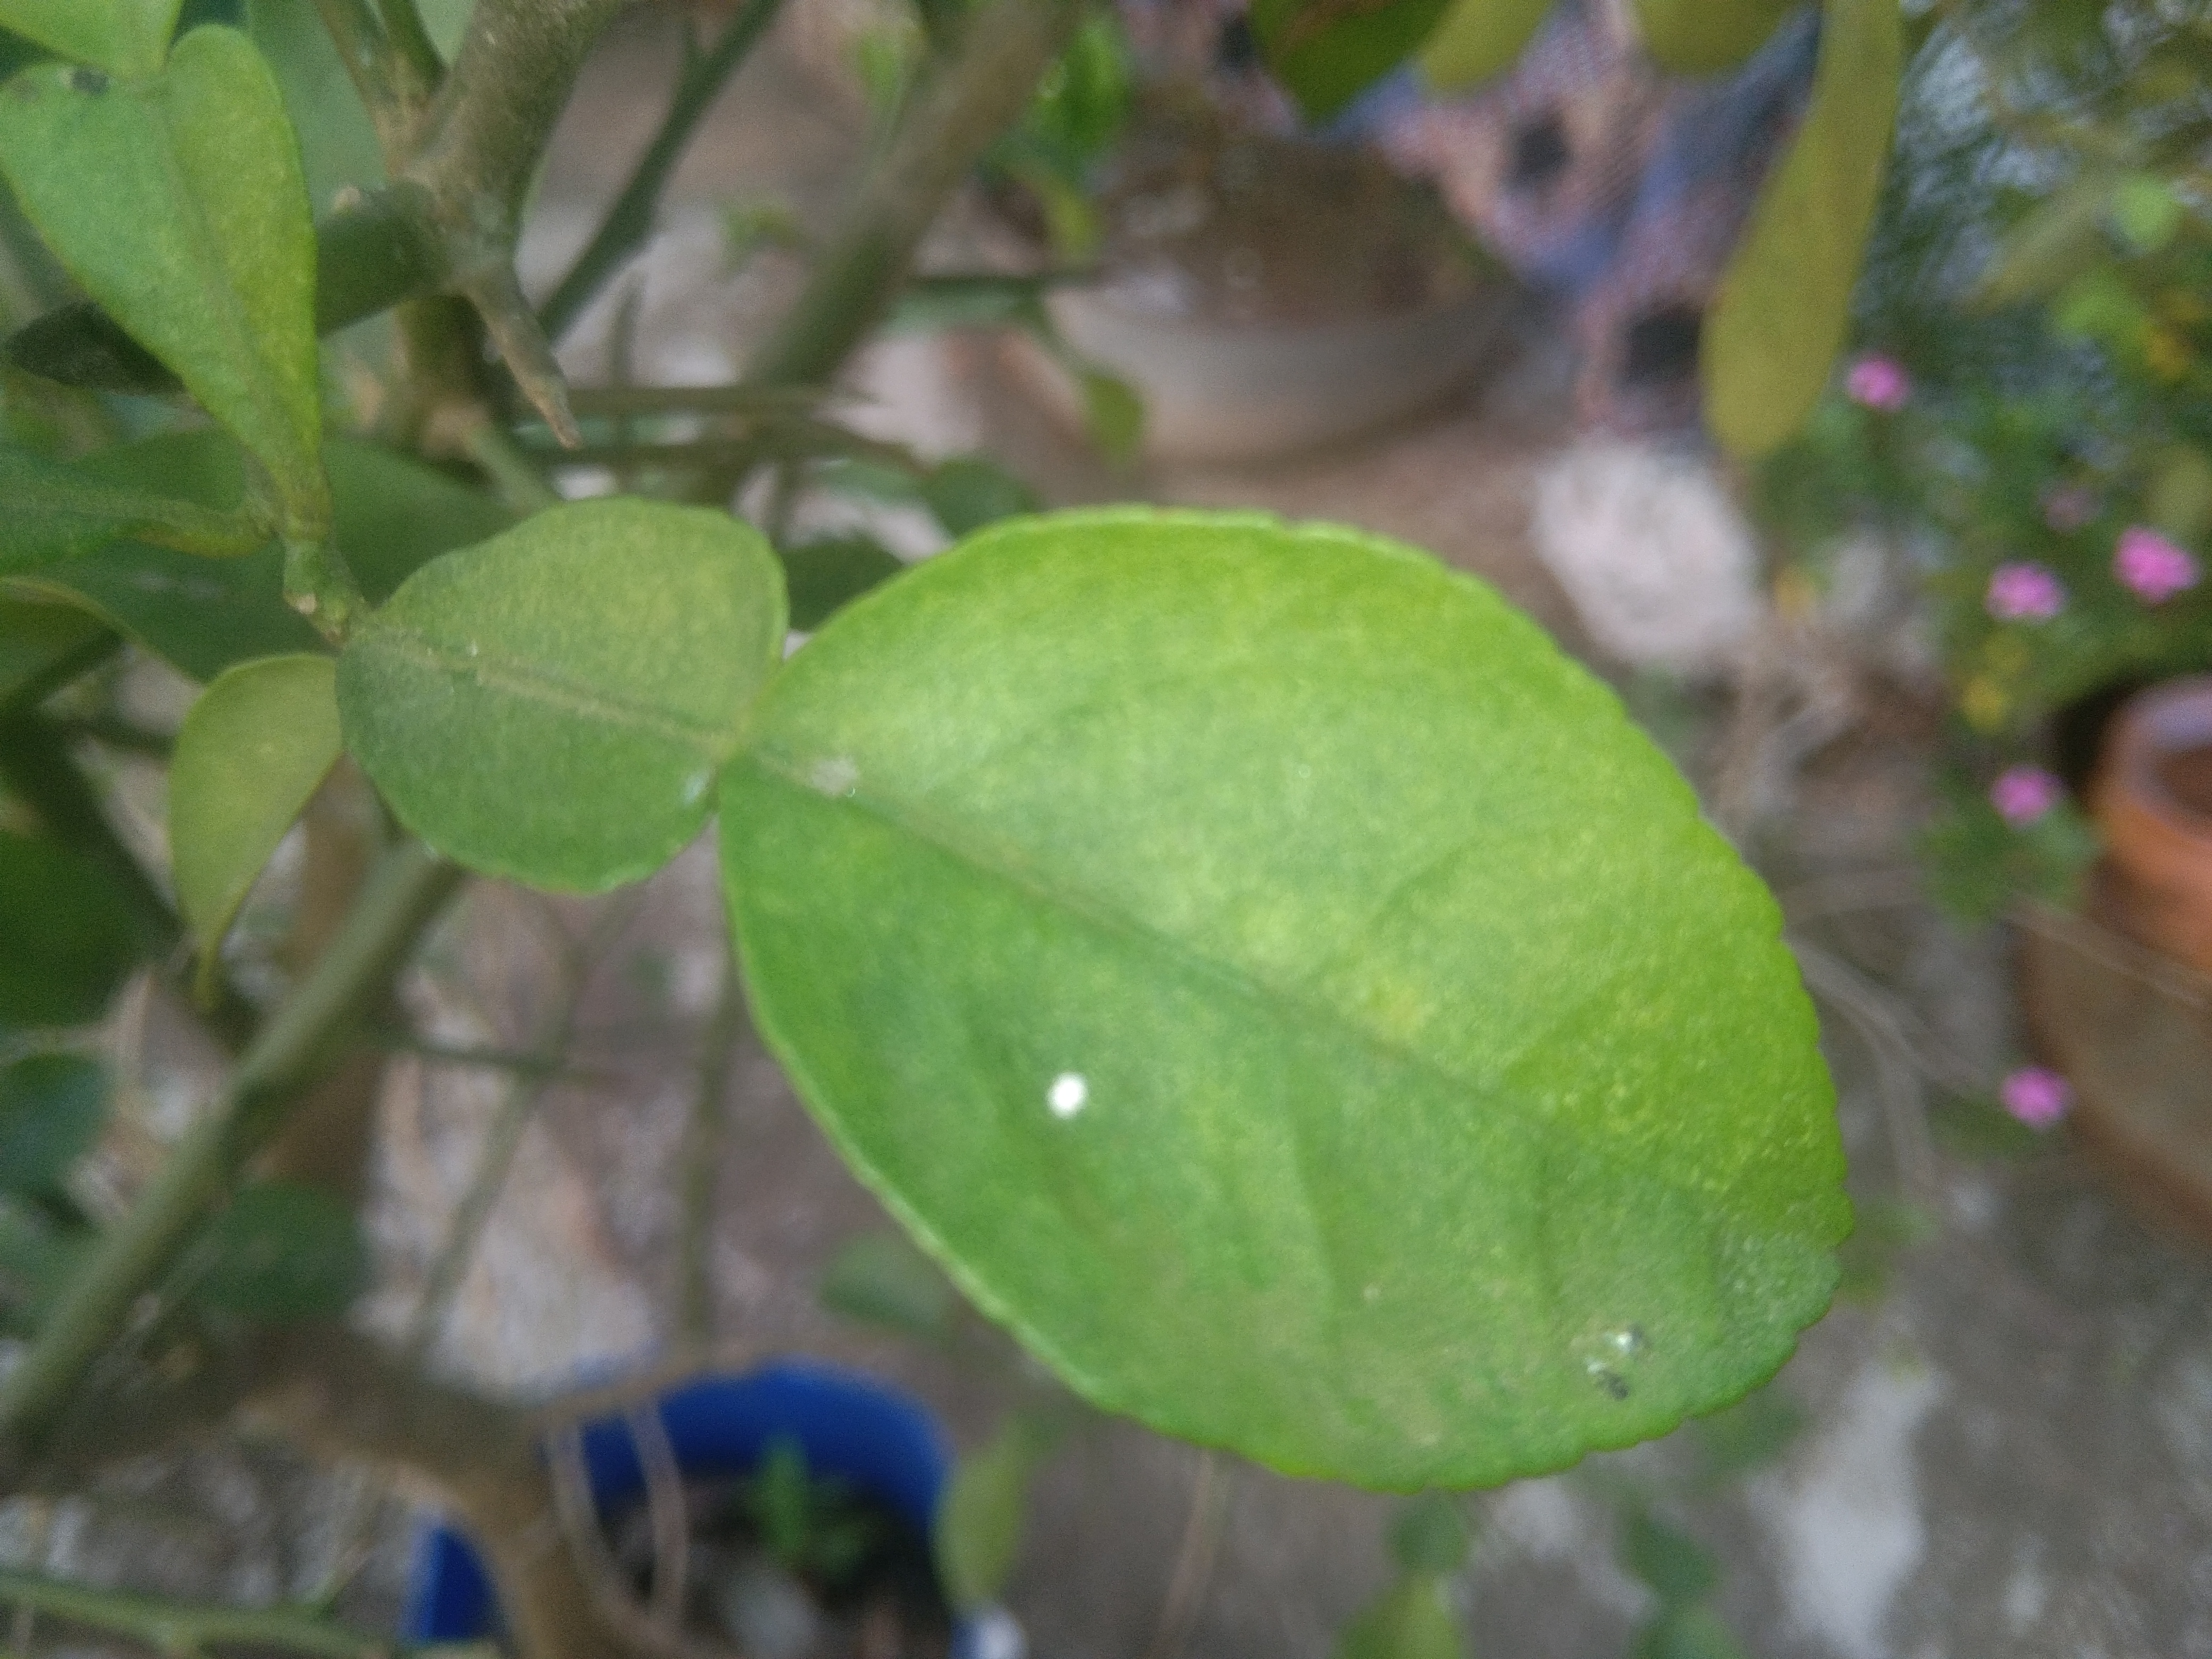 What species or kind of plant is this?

lemon
